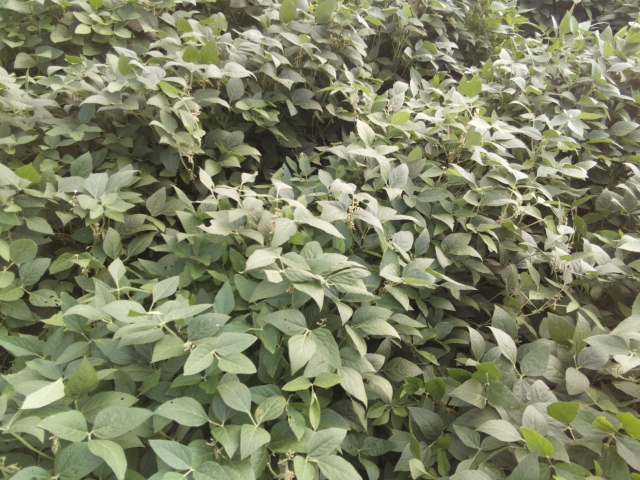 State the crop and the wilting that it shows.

soybean, leaves with no wilting
